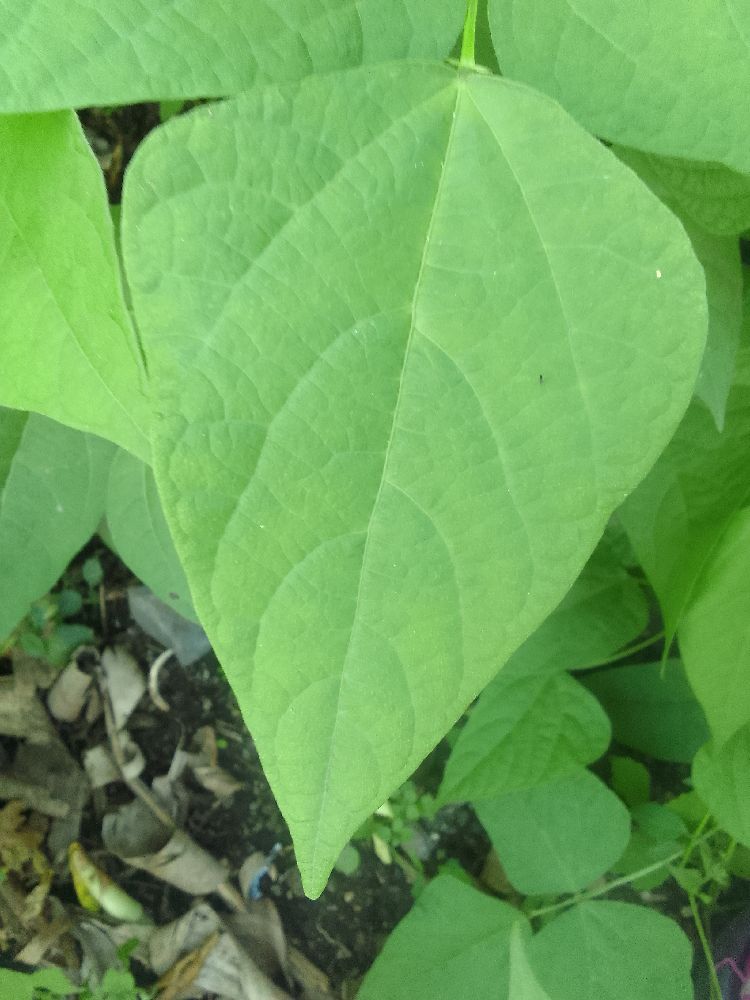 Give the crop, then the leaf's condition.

common bean, healthy
